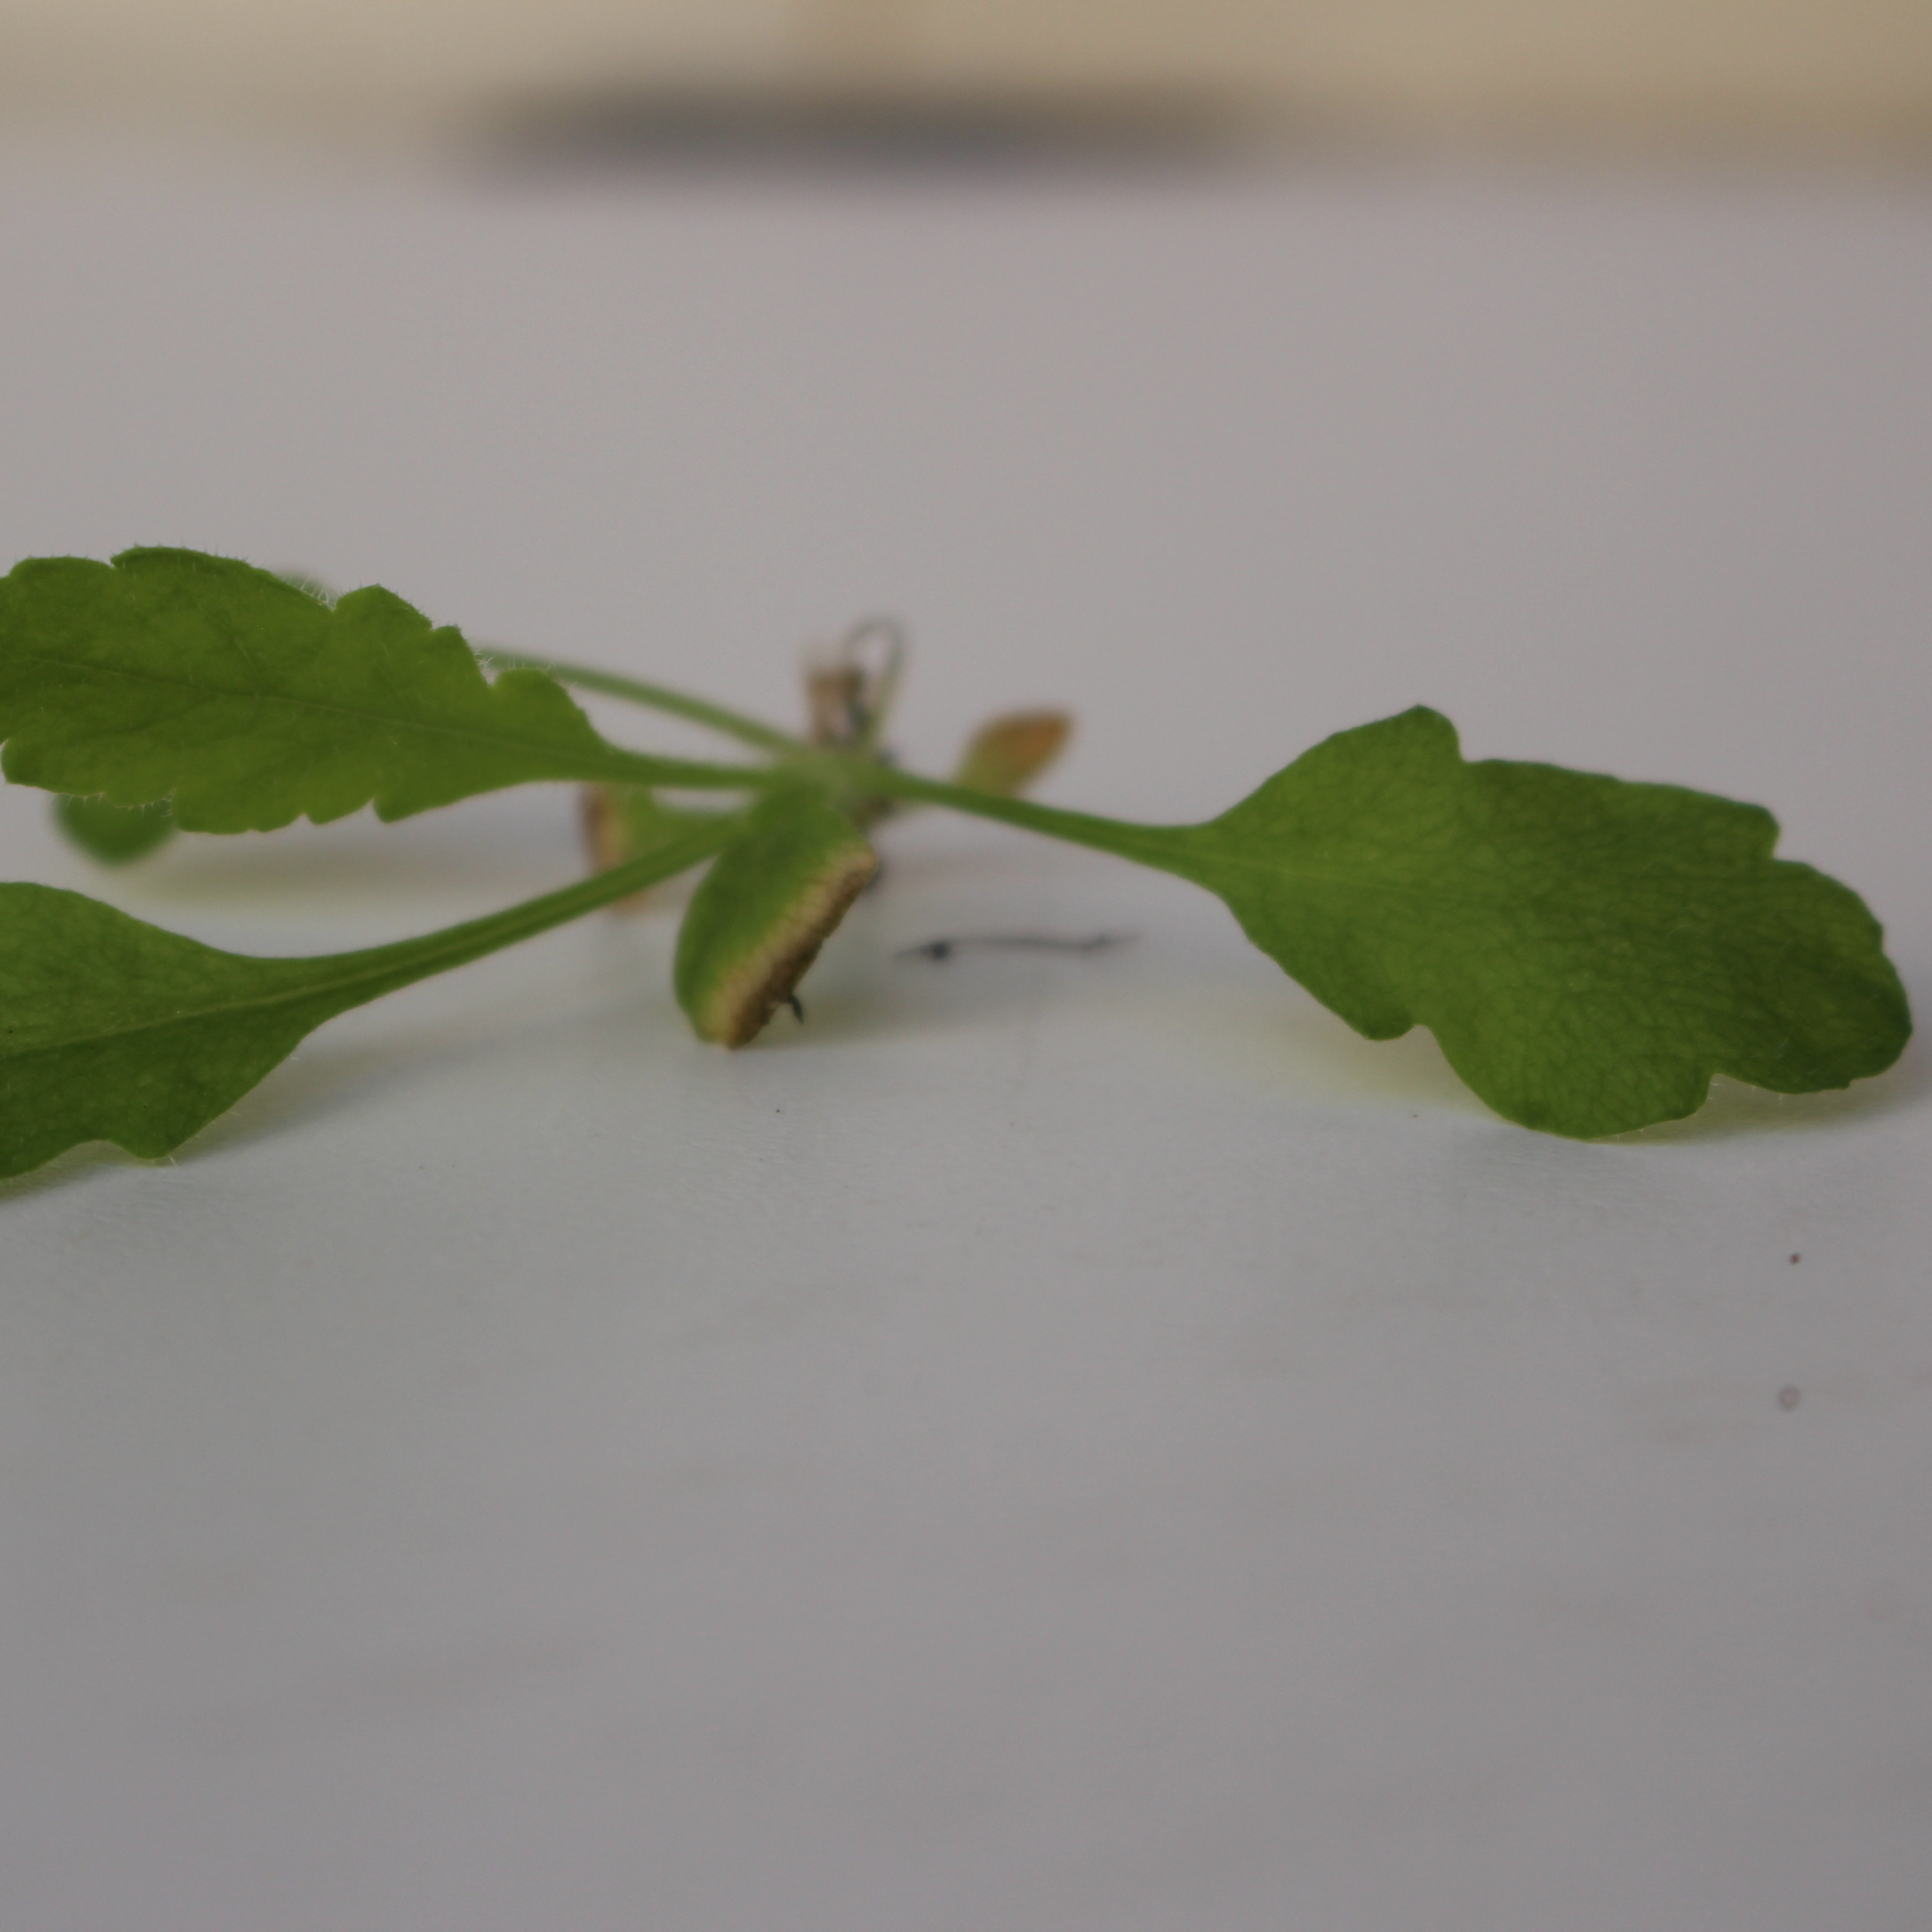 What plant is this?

Papaver rhoeas
